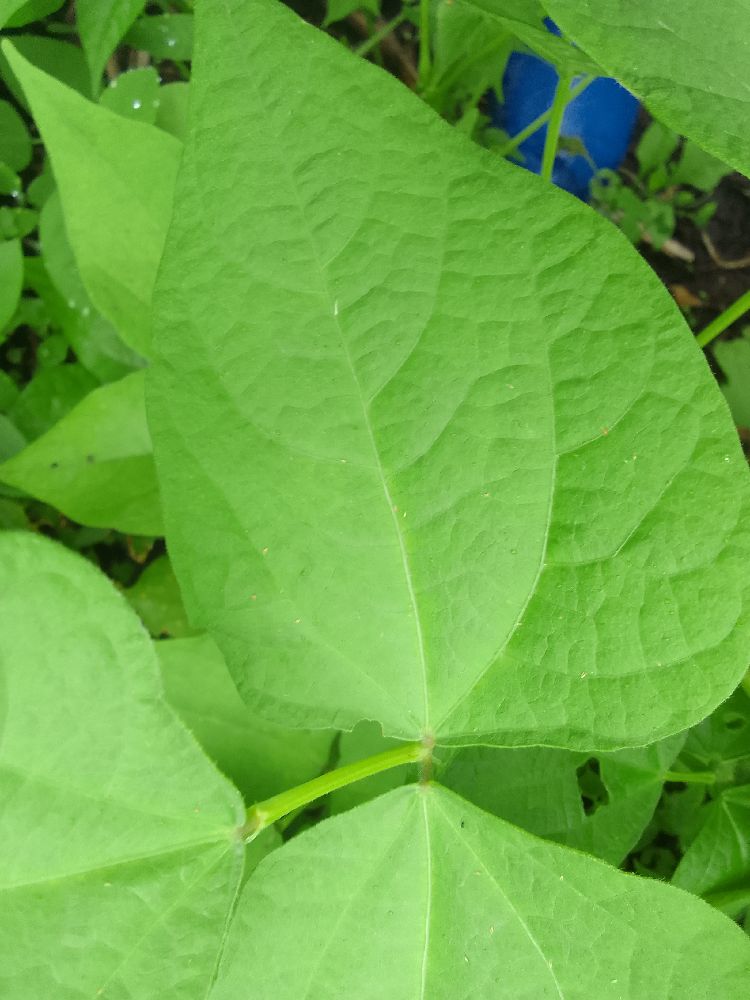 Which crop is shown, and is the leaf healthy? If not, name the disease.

common bean, healthy
